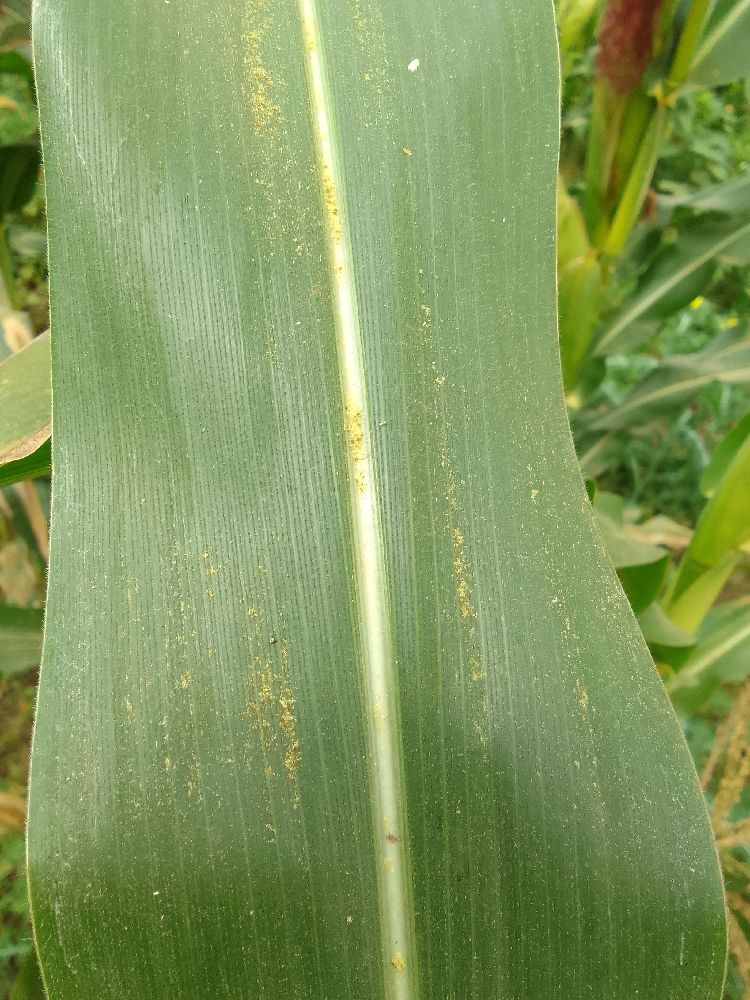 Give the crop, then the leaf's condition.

maize, healthy
